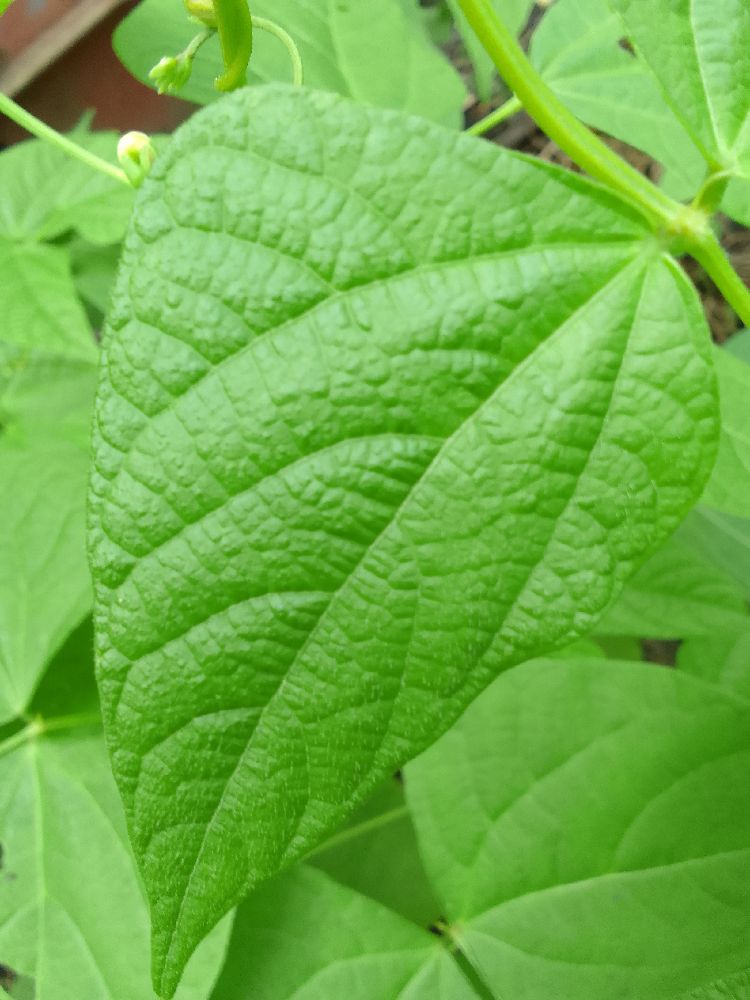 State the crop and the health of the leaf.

common bean, healthy
